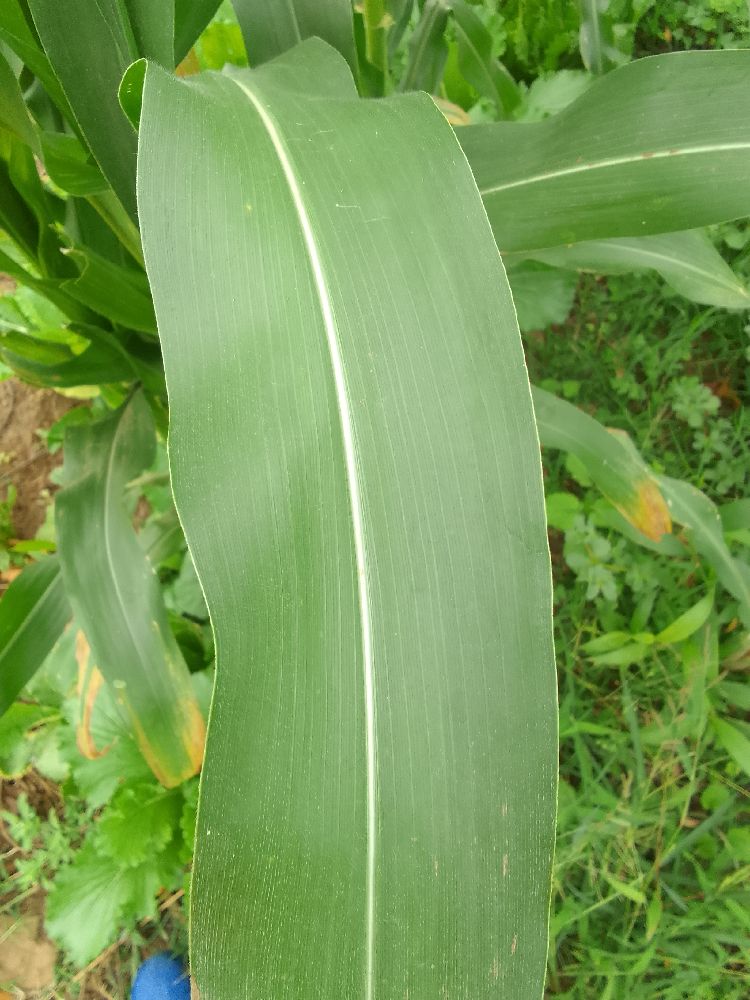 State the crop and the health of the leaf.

maize, healthy
